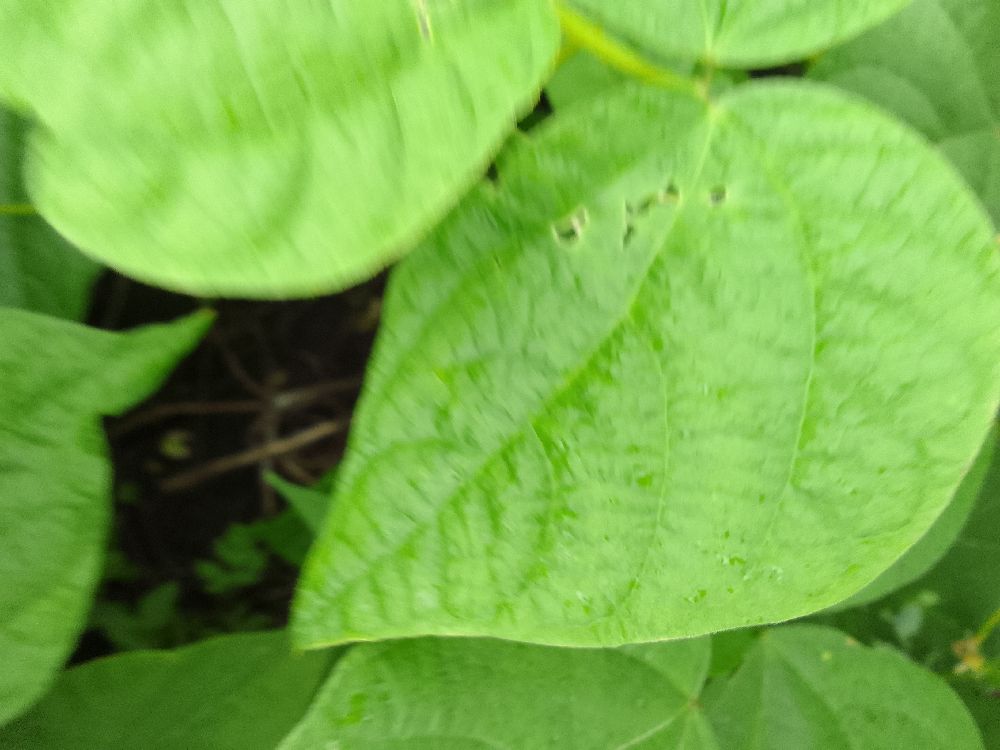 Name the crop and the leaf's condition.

common bean, healthy
